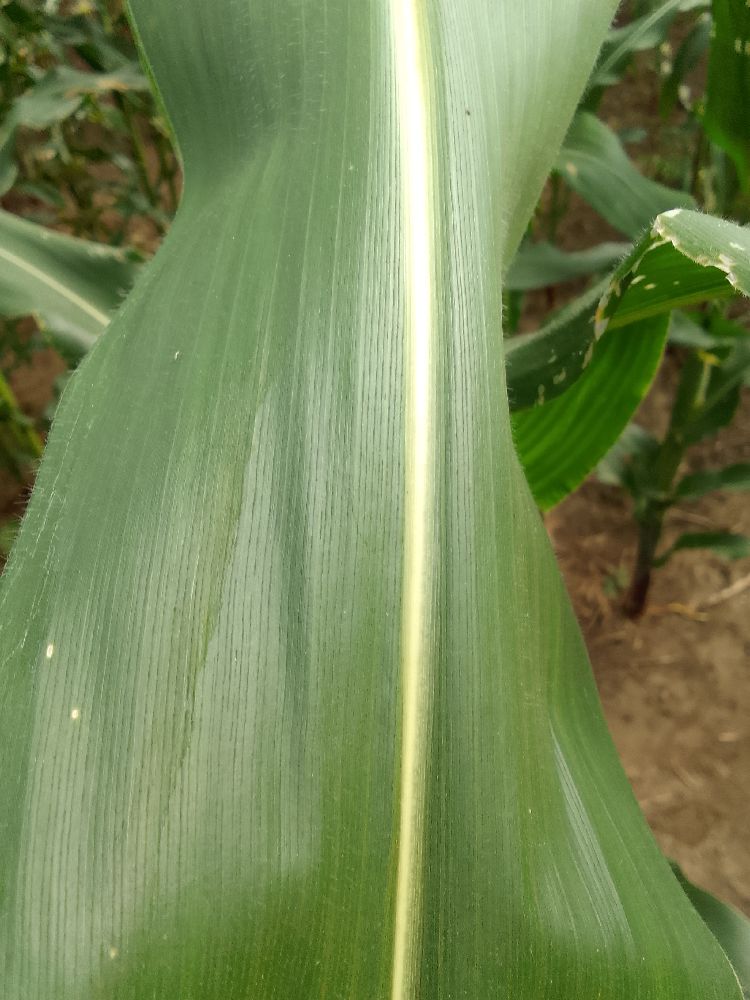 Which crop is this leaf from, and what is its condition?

maize, healthy
